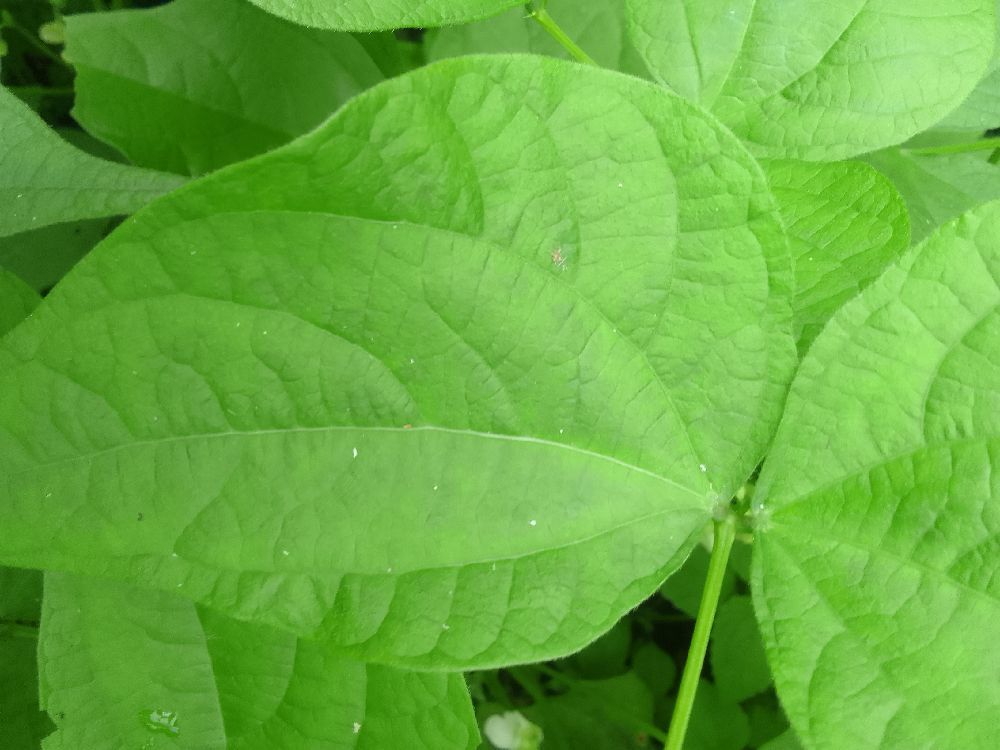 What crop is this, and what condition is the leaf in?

common bean, healthy
